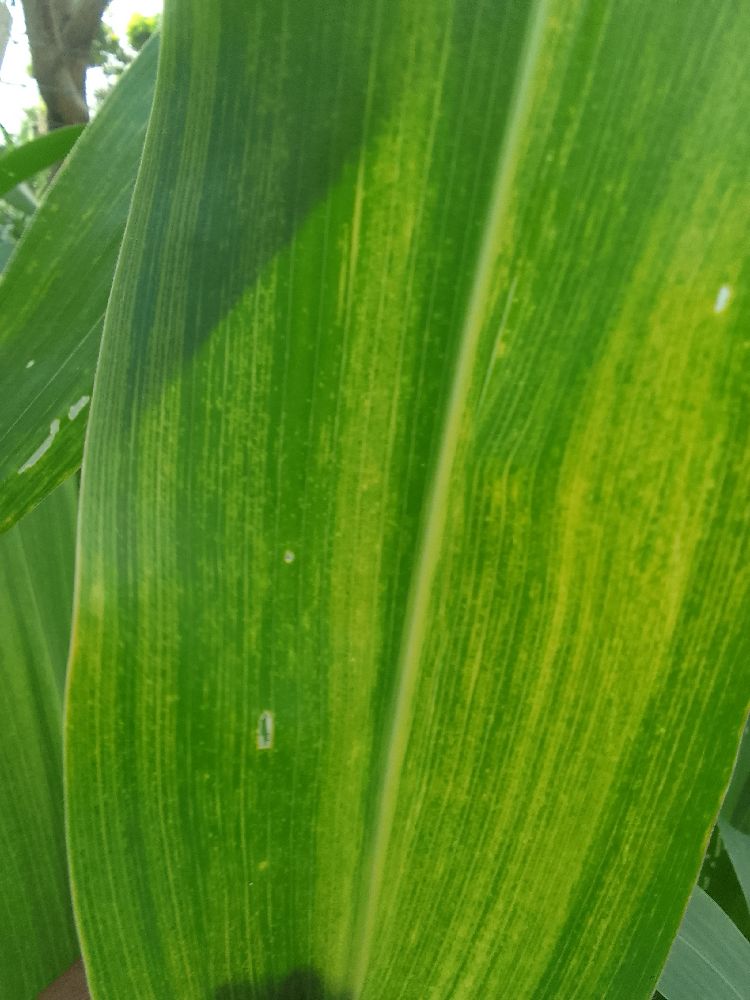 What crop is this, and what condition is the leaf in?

maize, maize lethal necrosis
